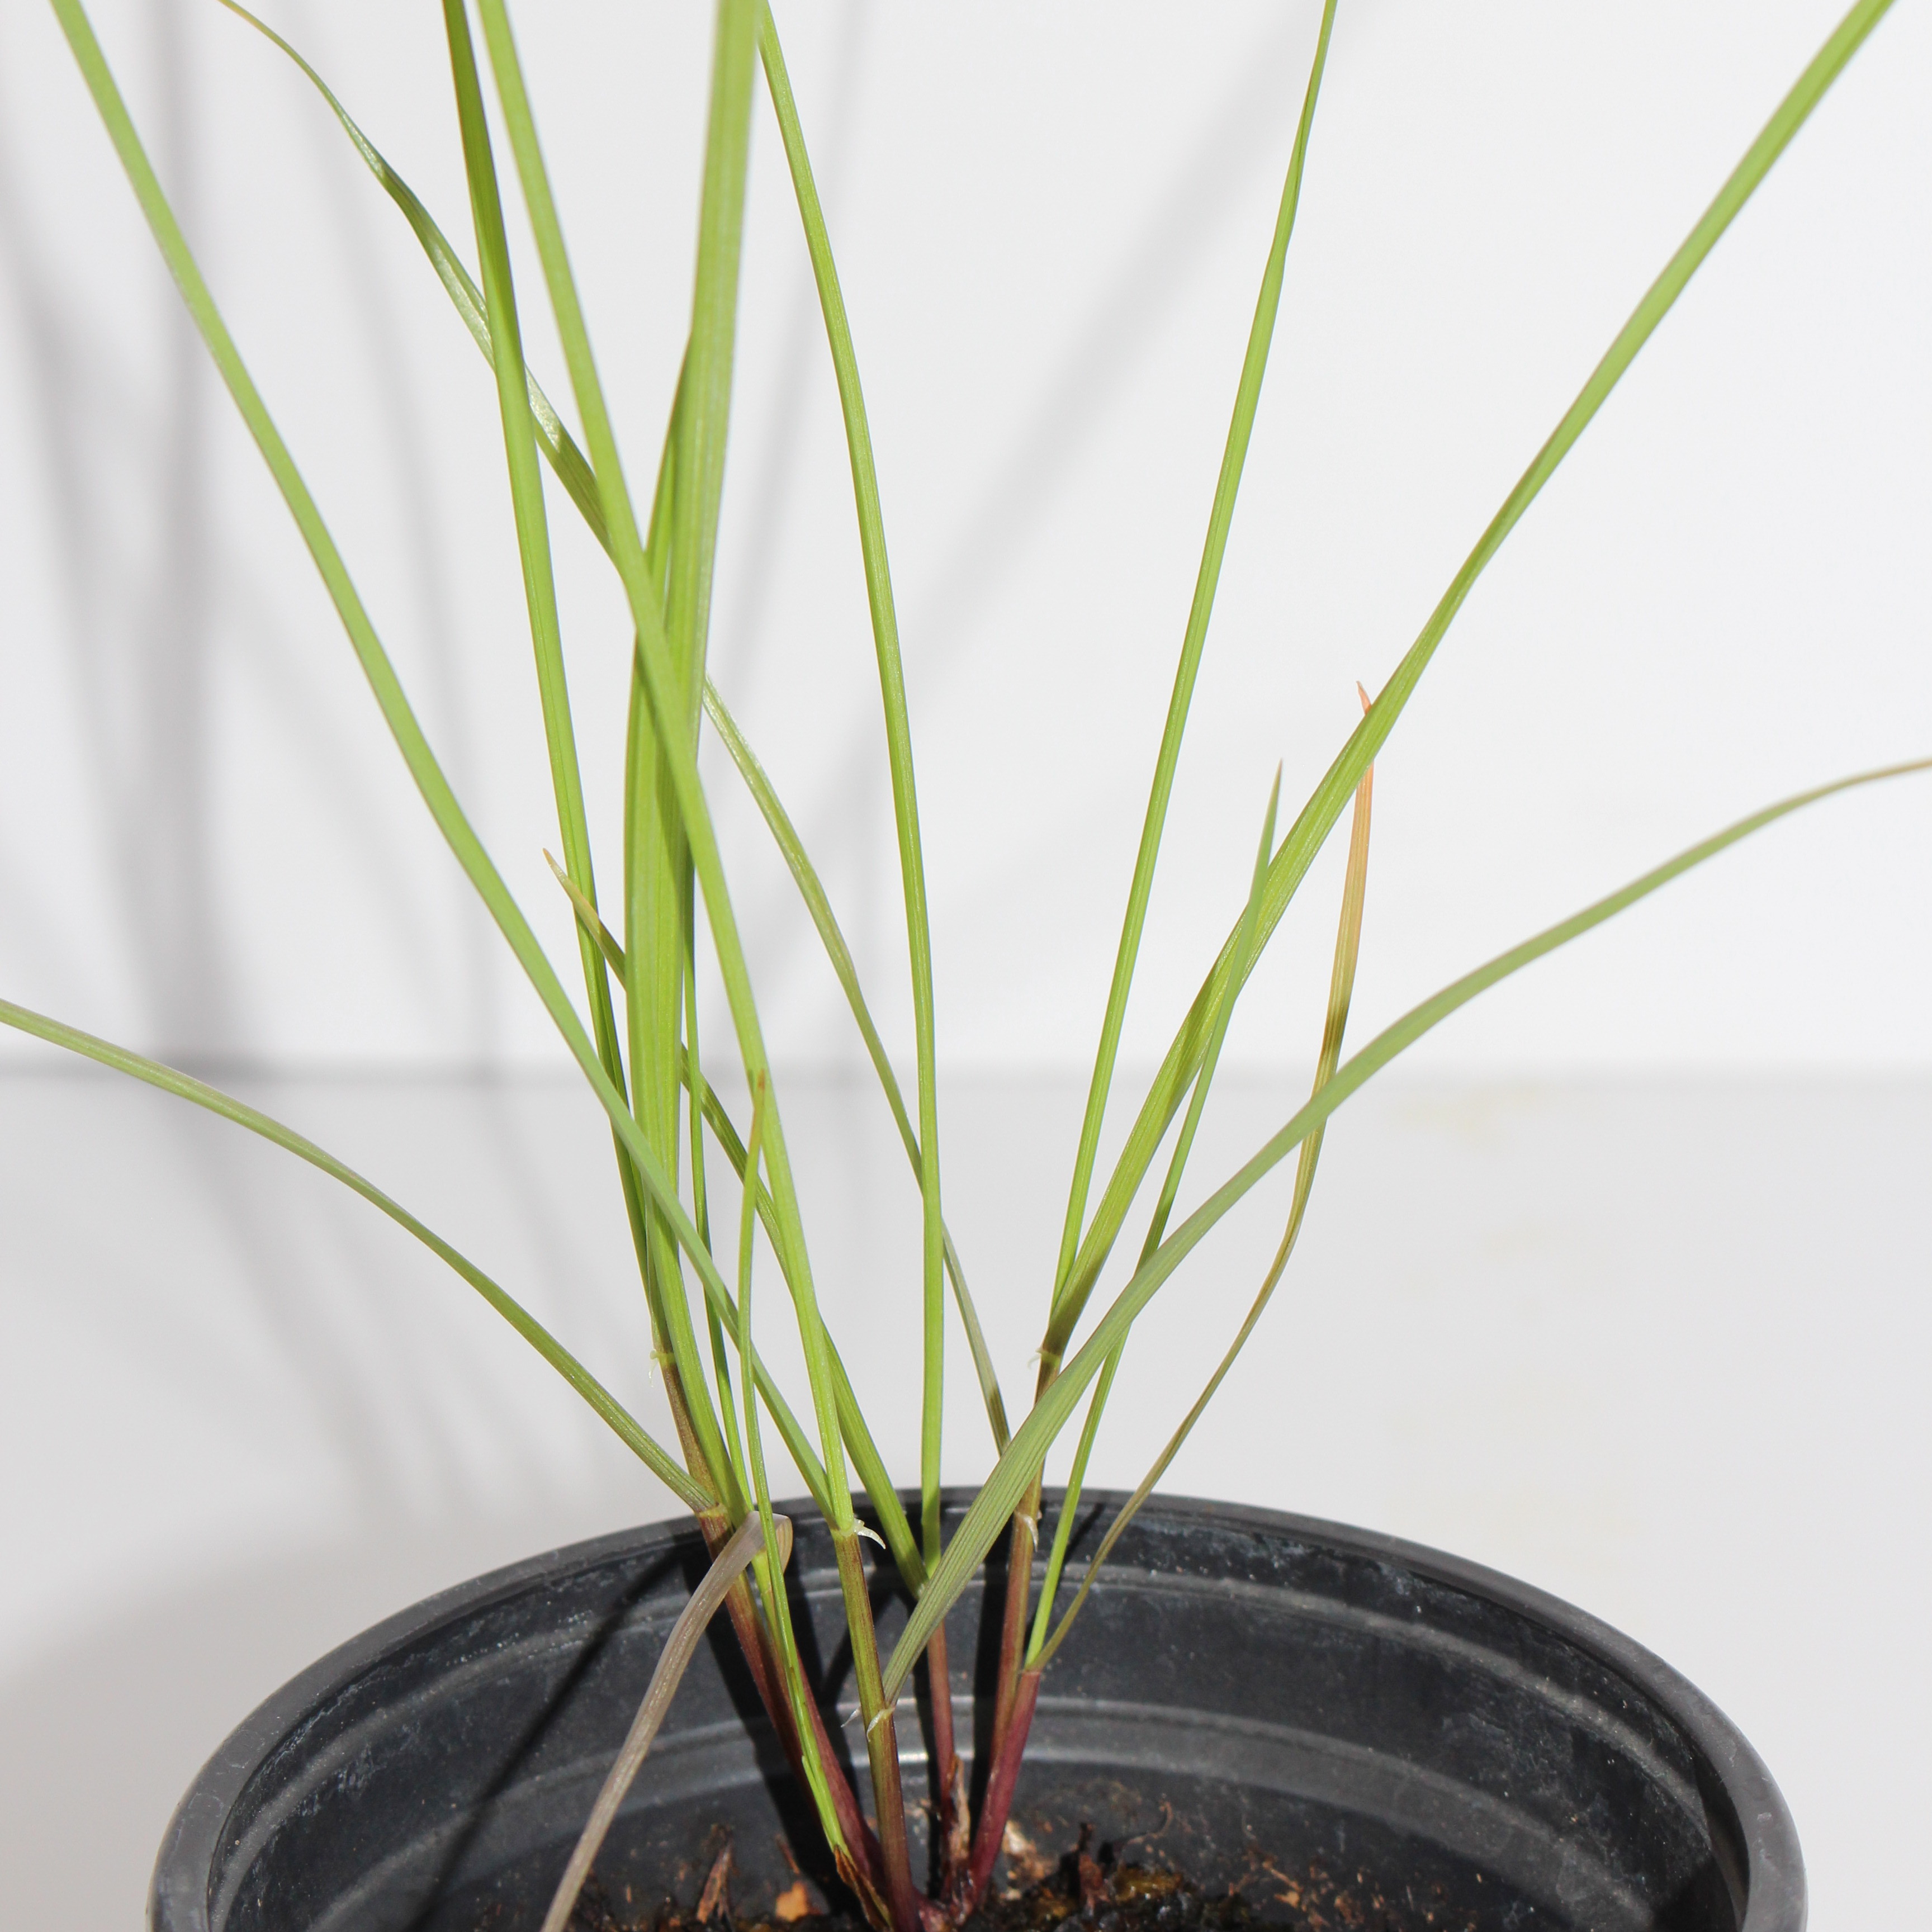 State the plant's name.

Lolium multiflorum
